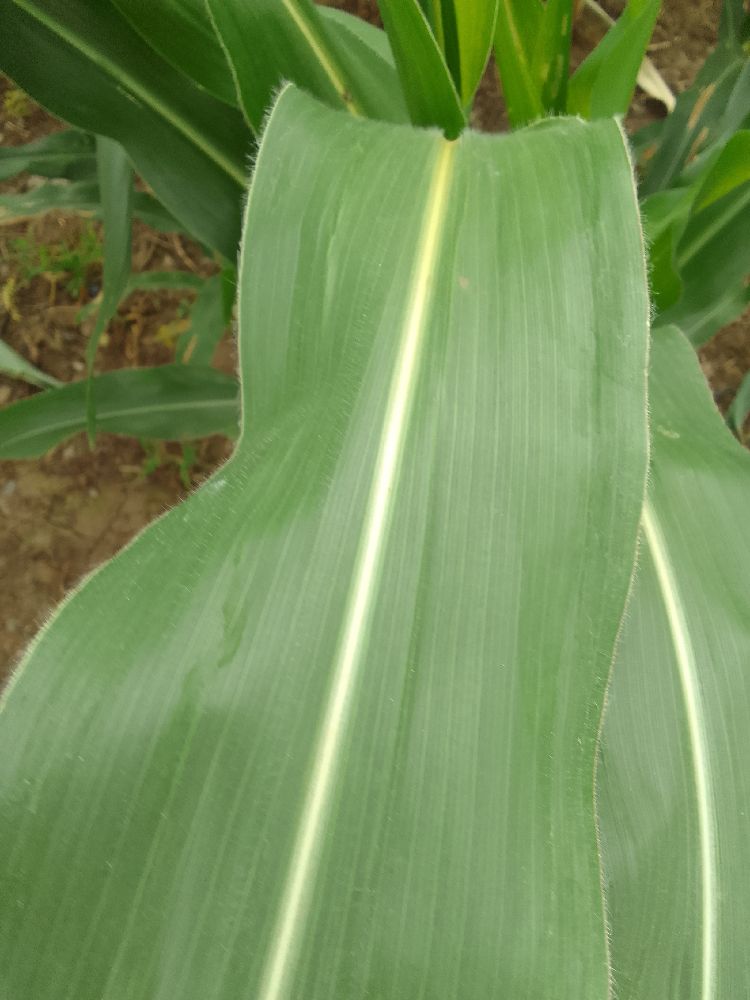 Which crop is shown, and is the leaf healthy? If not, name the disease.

maize, healthy
